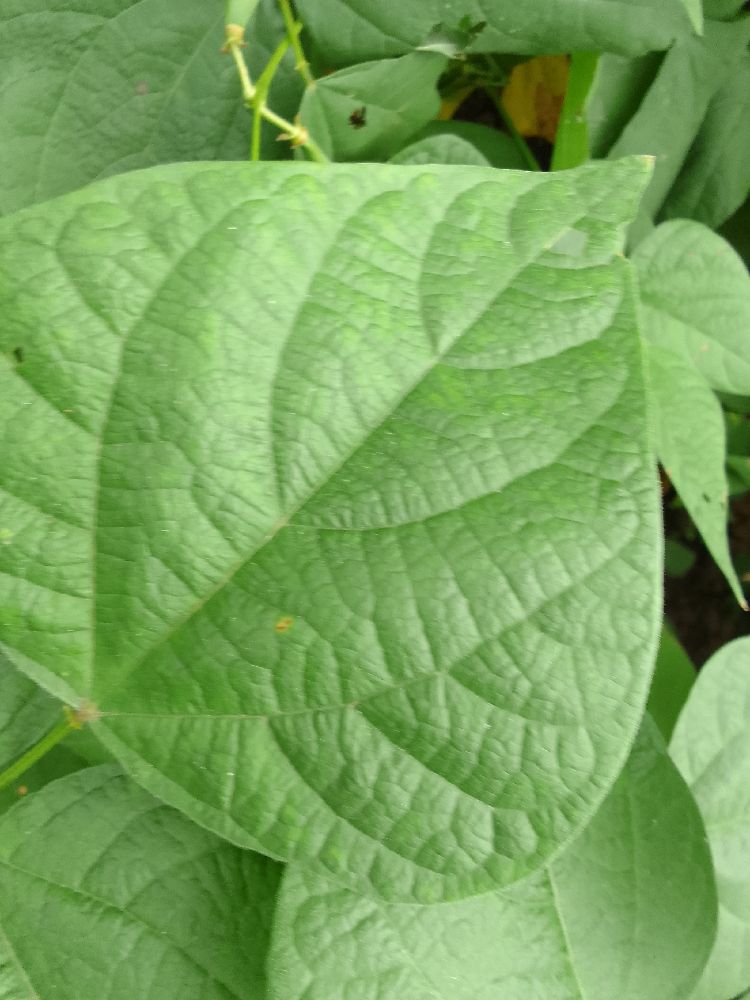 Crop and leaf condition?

common bean, healthy
